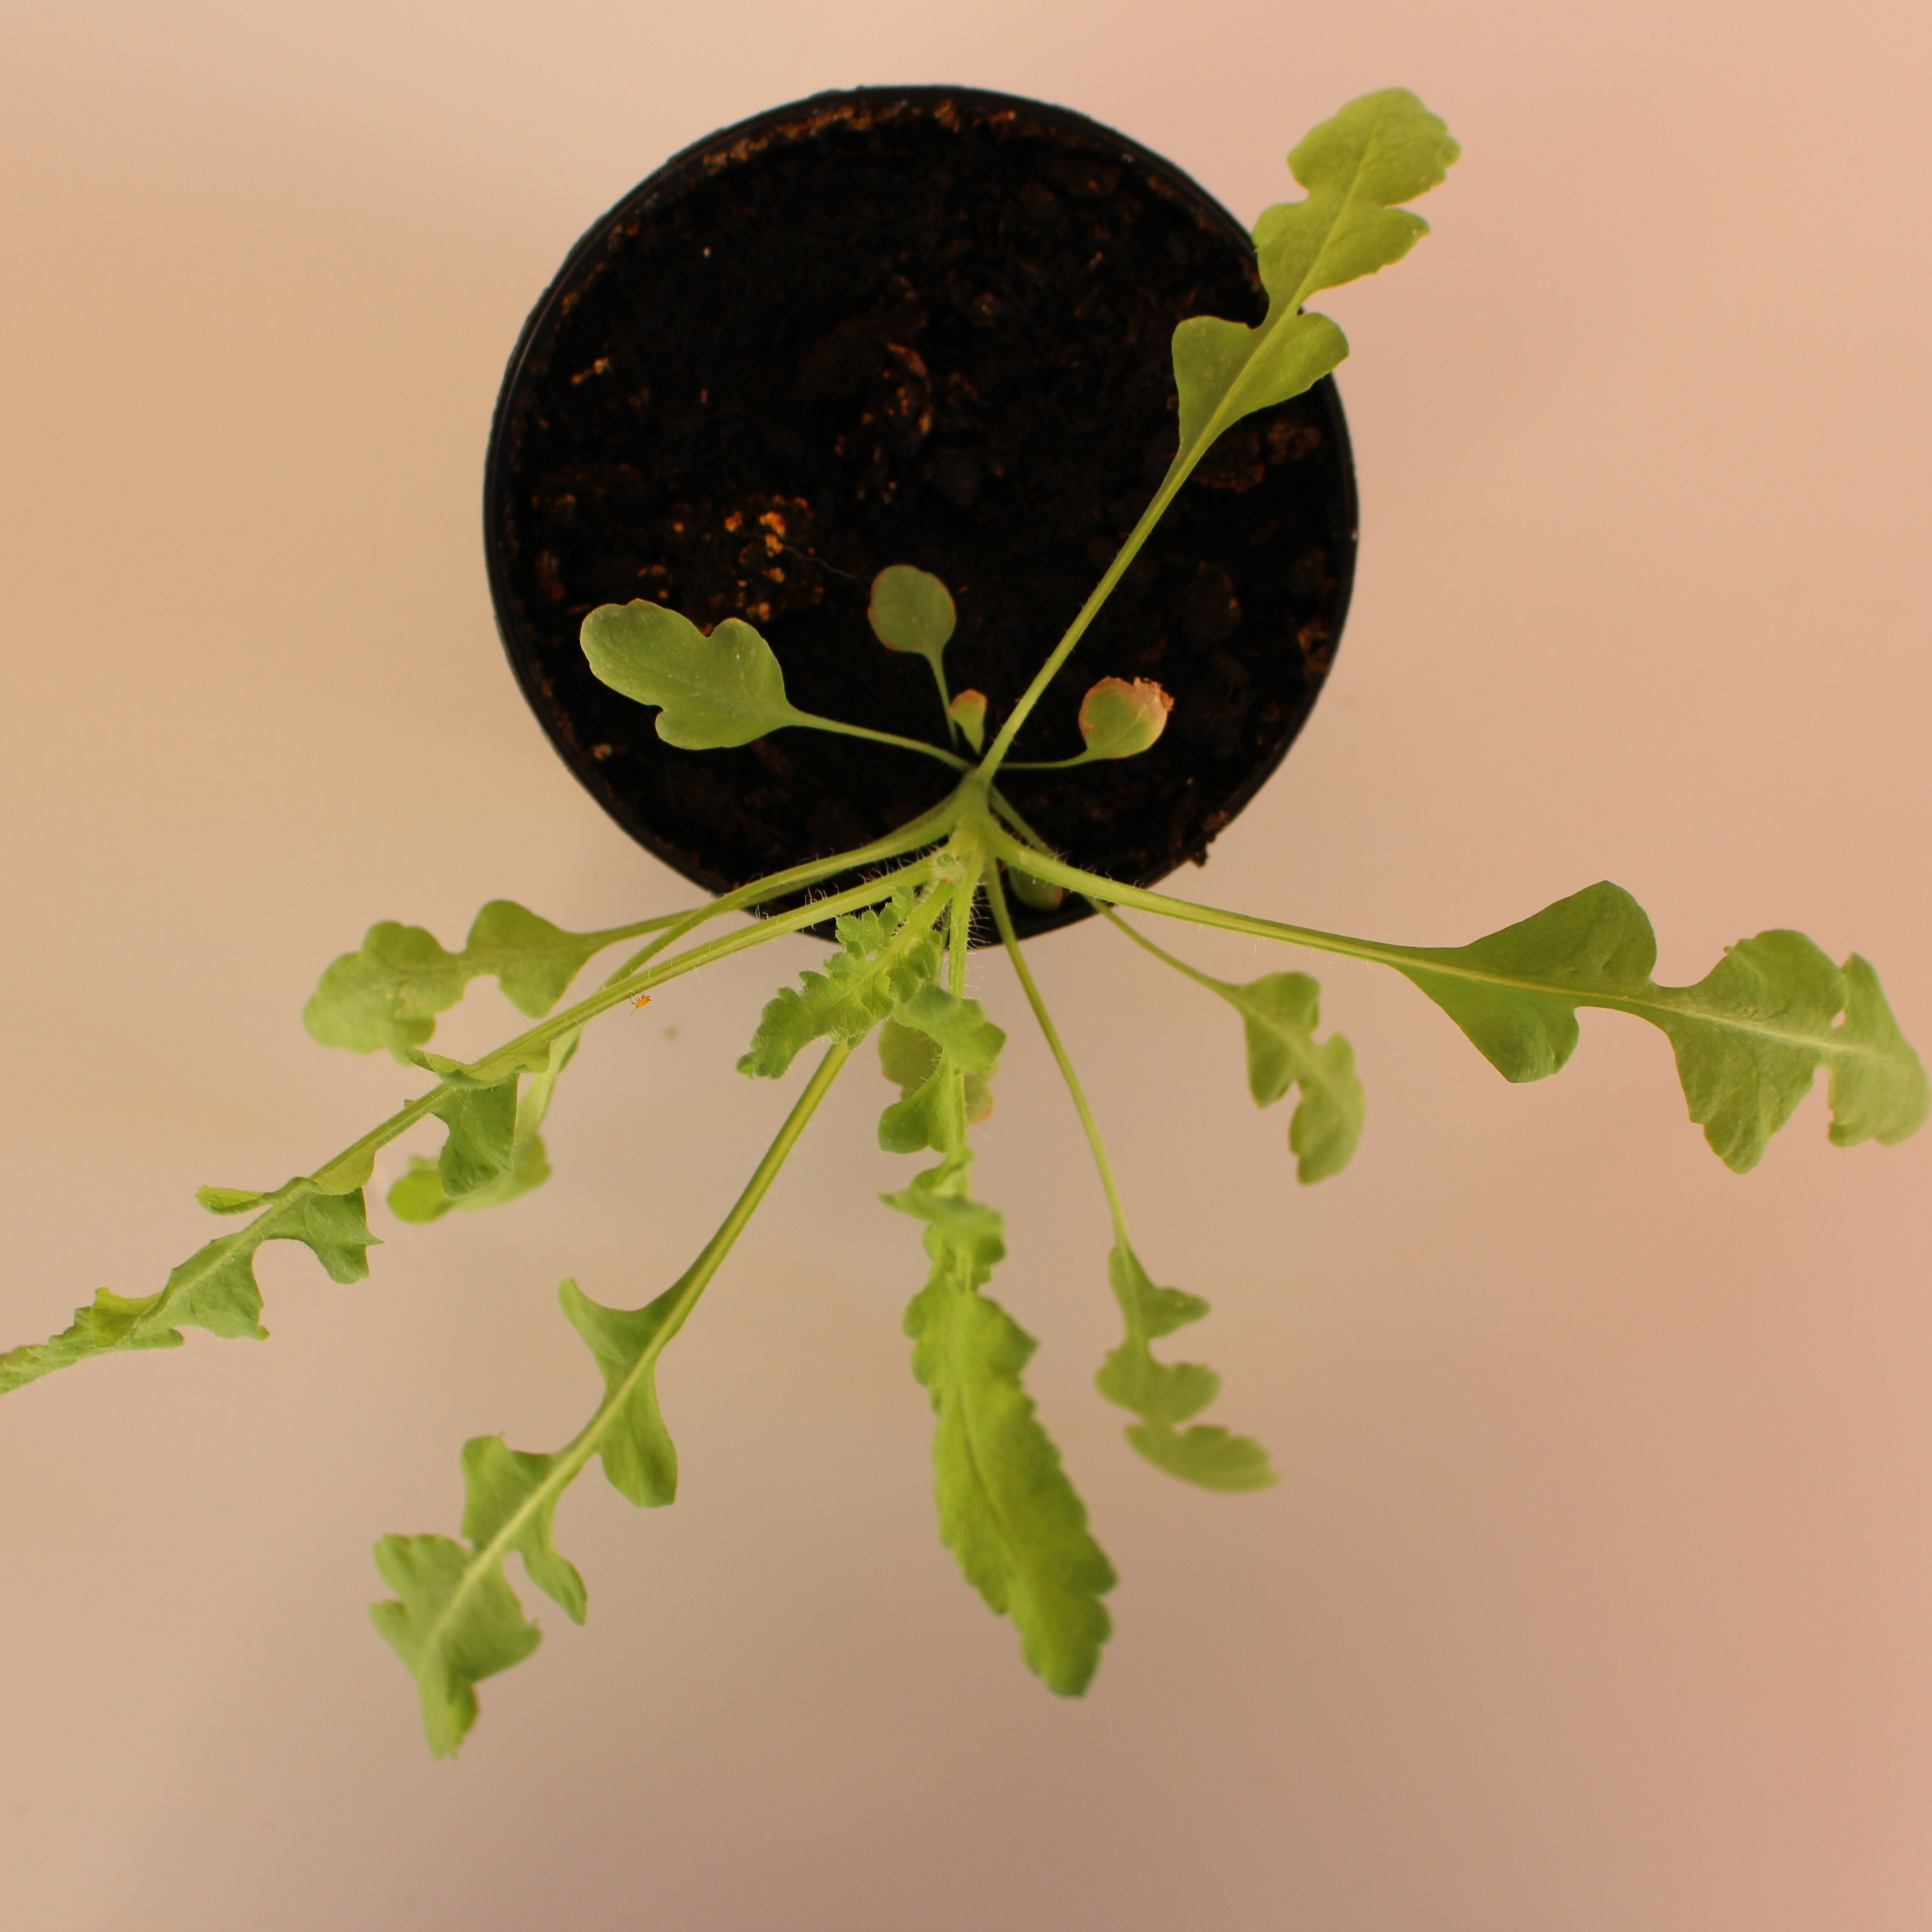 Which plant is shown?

Papaver rhoeas
